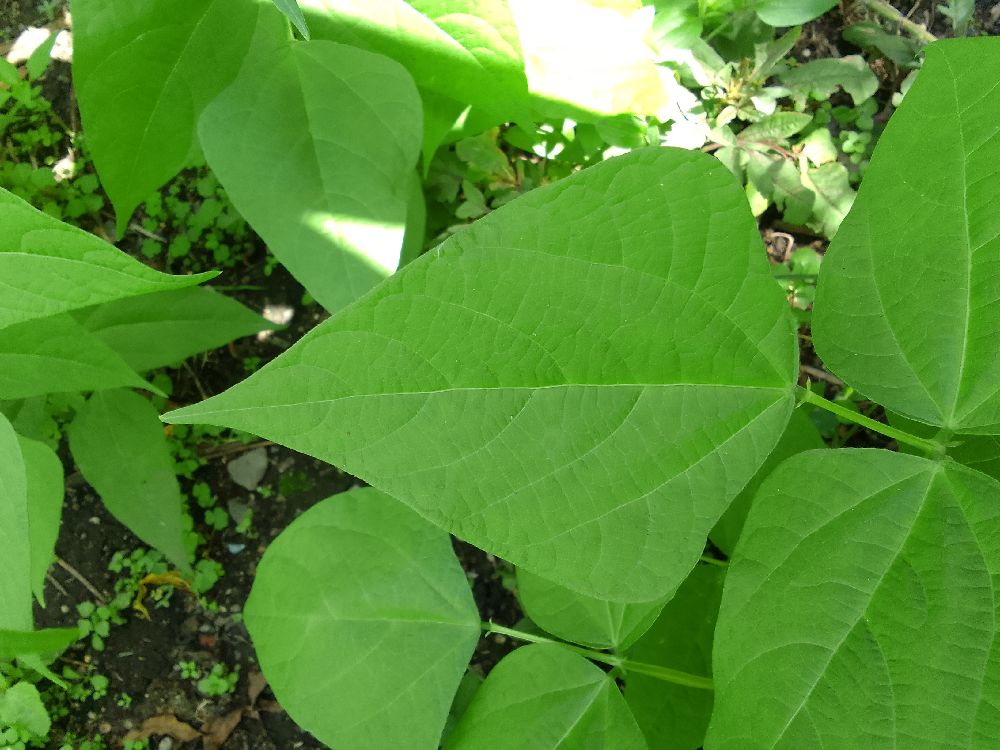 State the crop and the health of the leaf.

common bean, healthy
